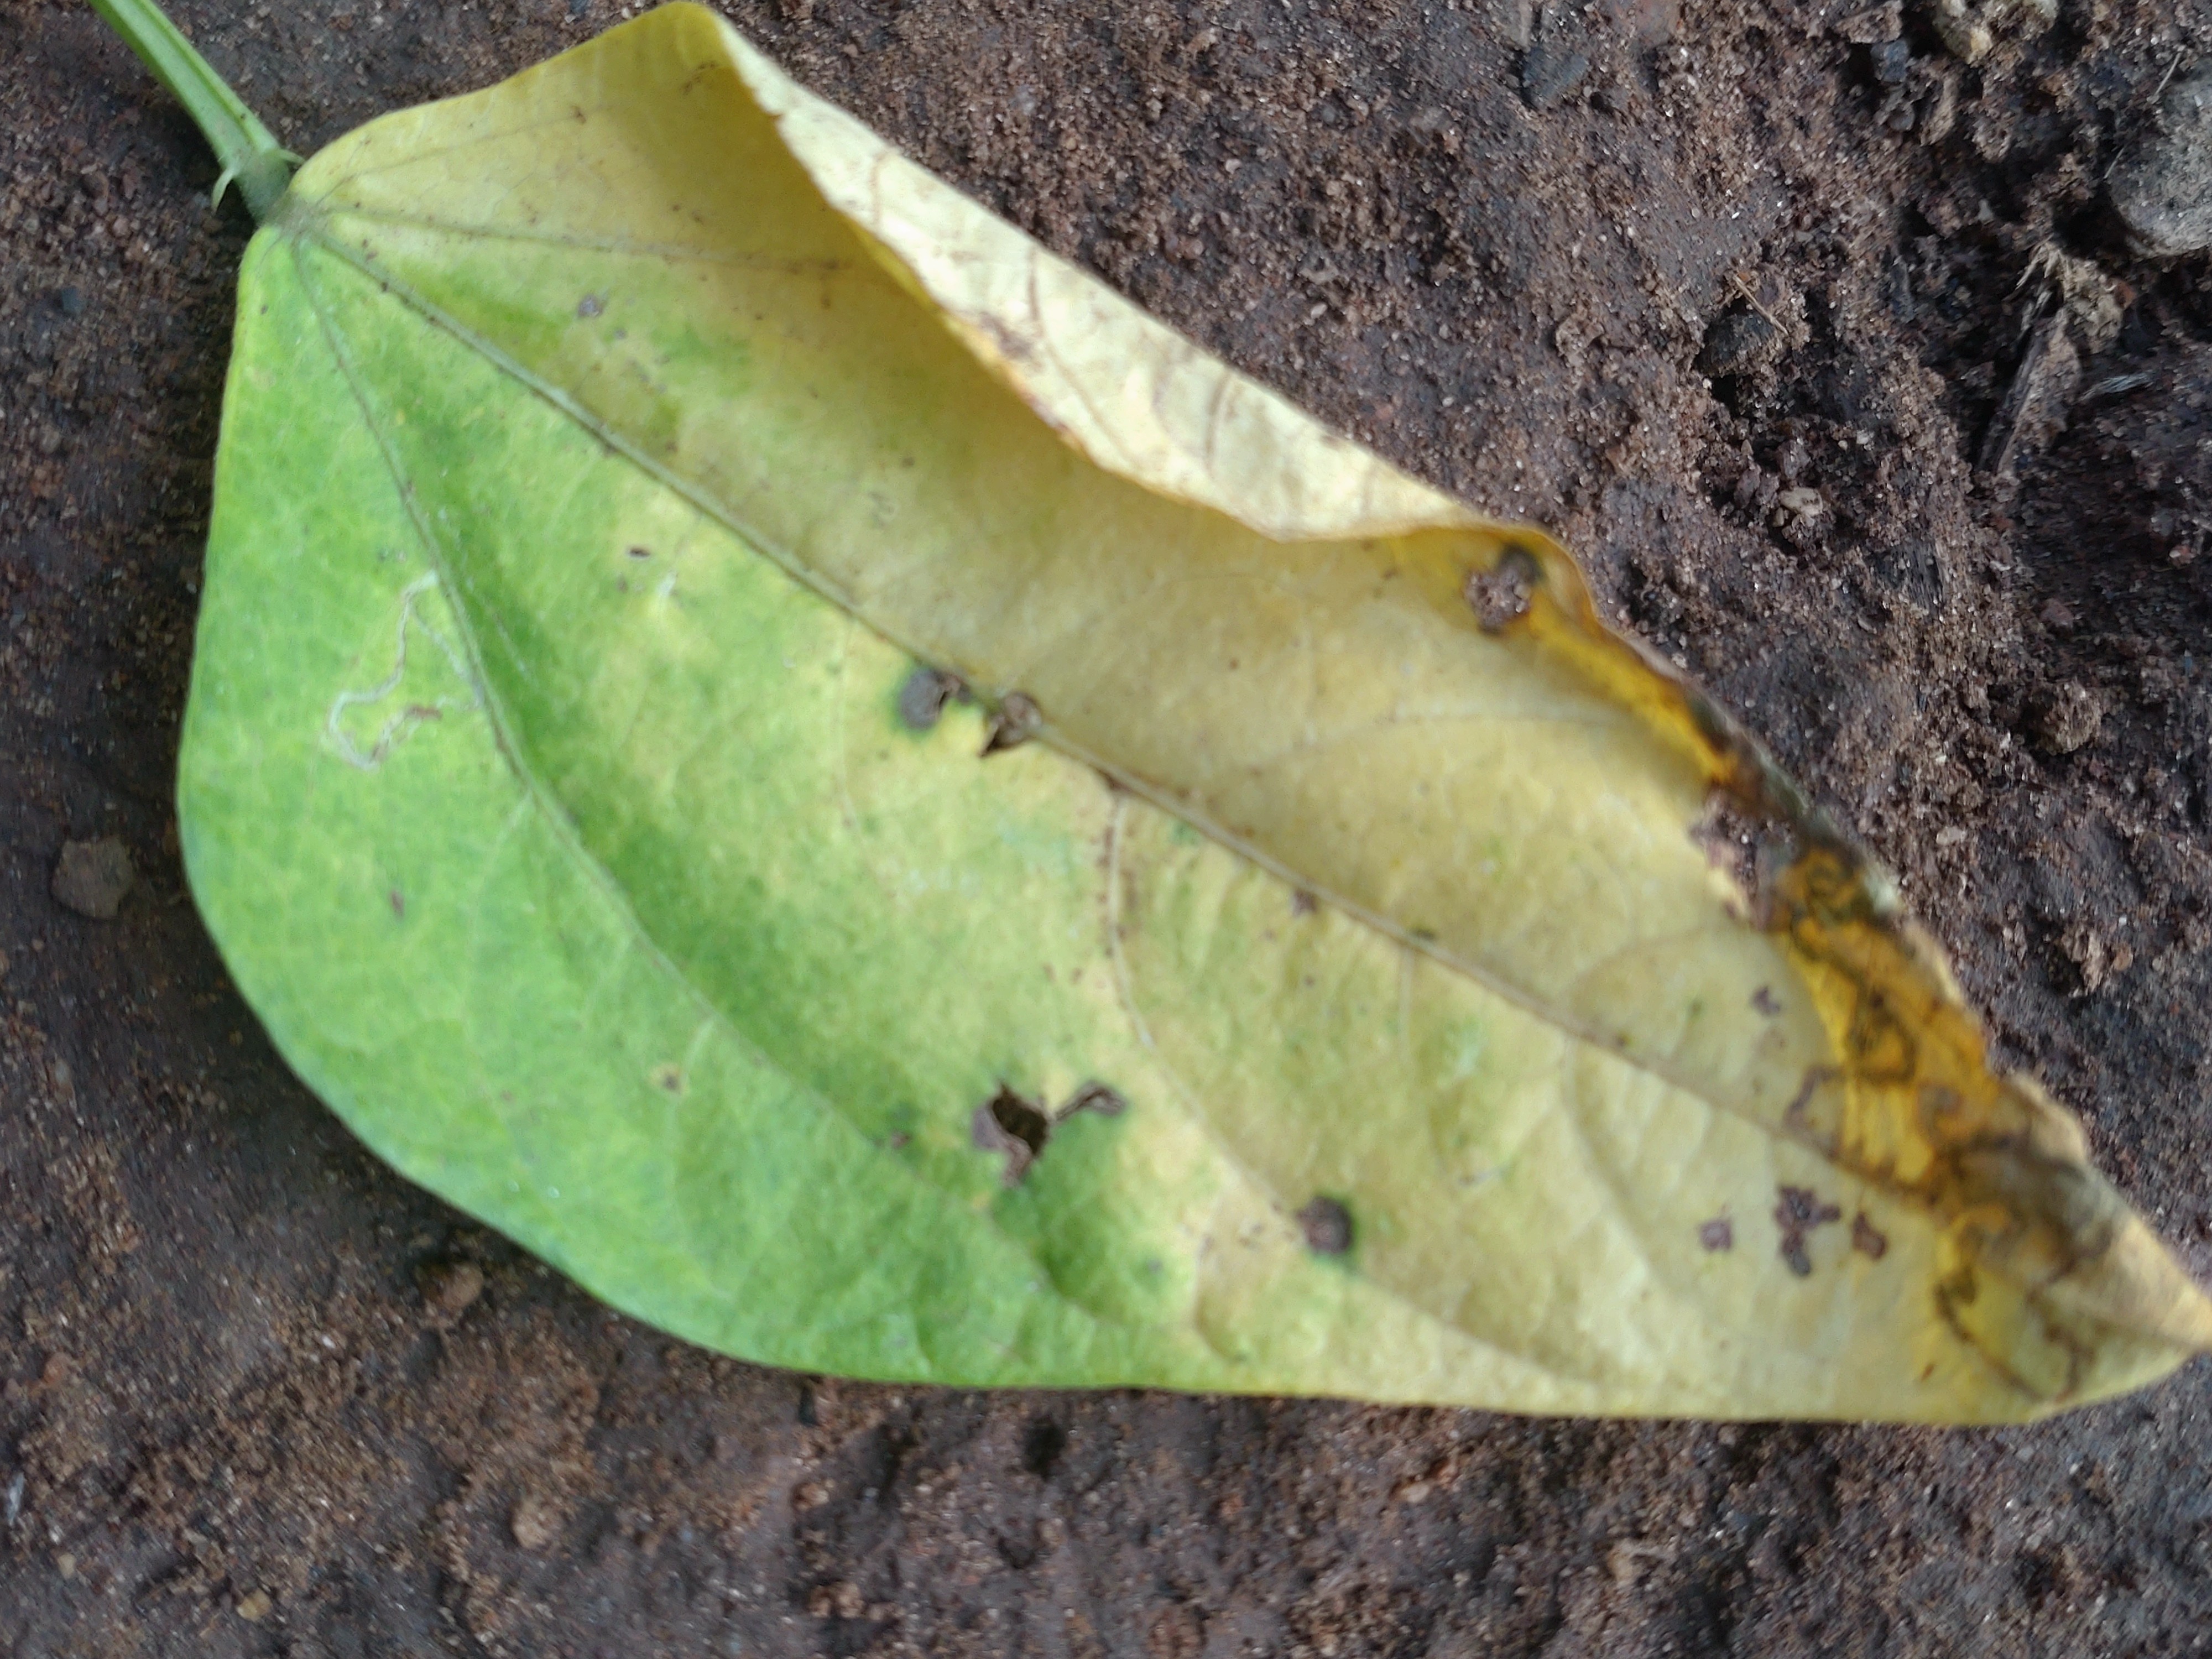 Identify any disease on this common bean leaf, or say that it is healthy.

anthracnose
